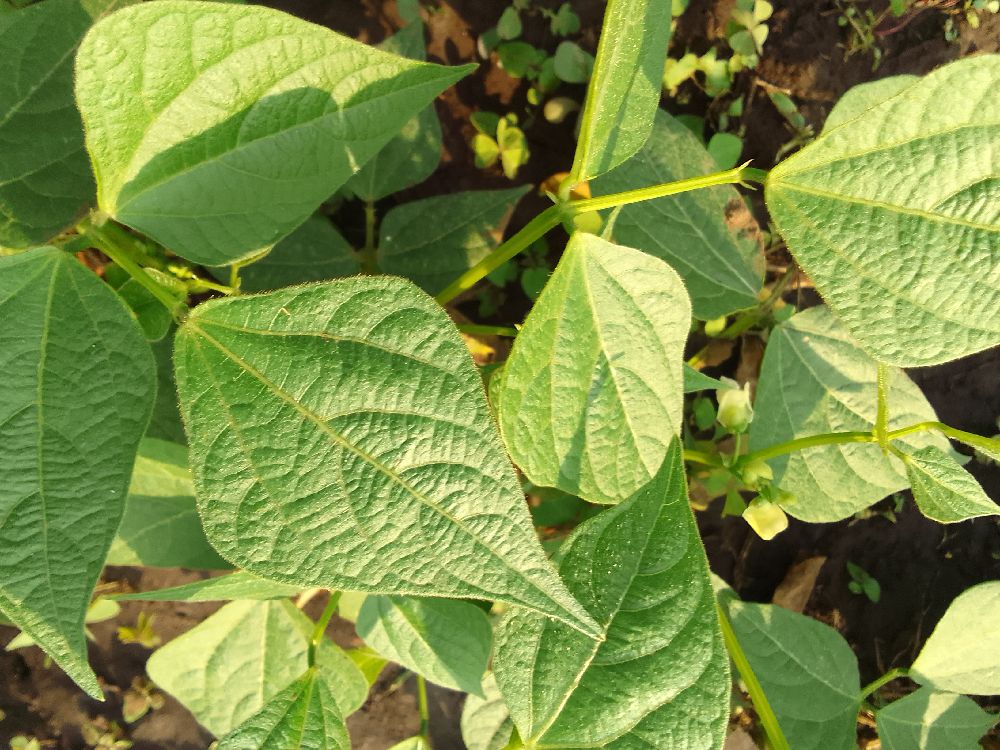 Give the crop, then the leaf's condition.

common bean, healthy
